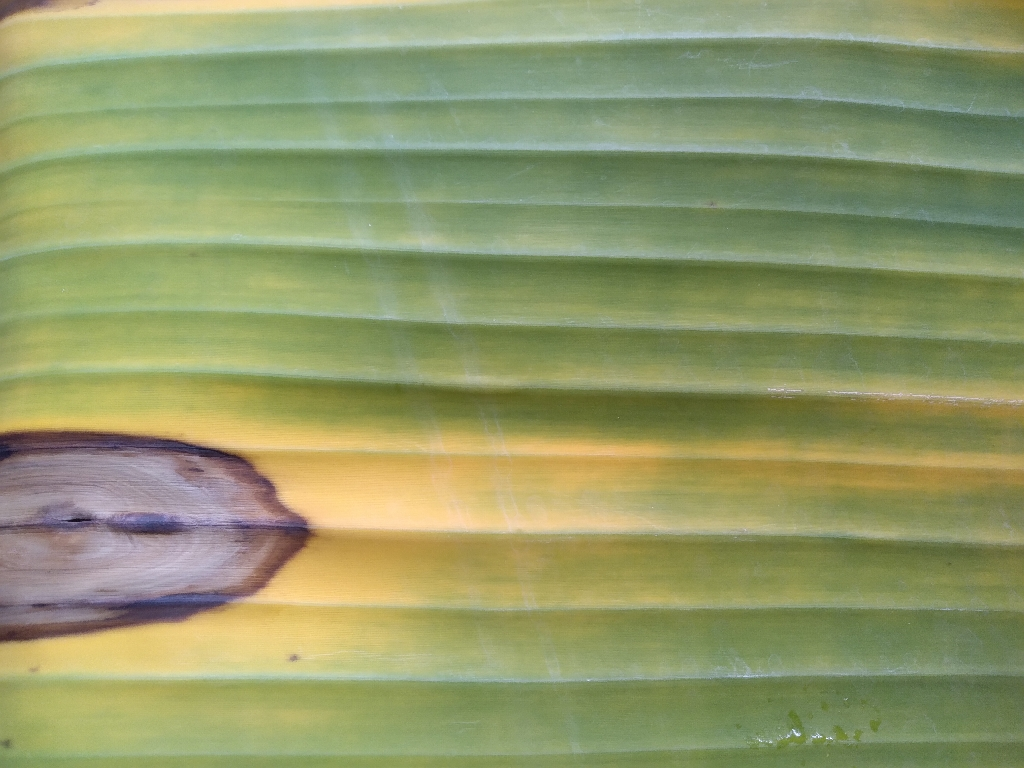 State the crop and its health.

banana, fusarium wilt race 1
